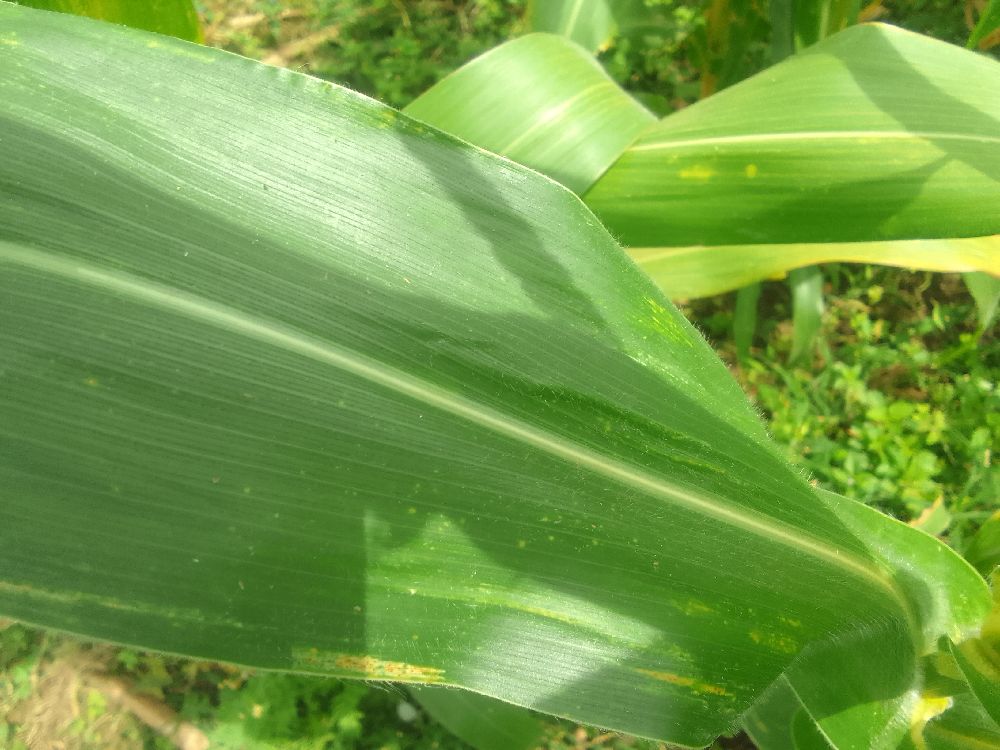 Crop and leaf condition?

maize, healthy
